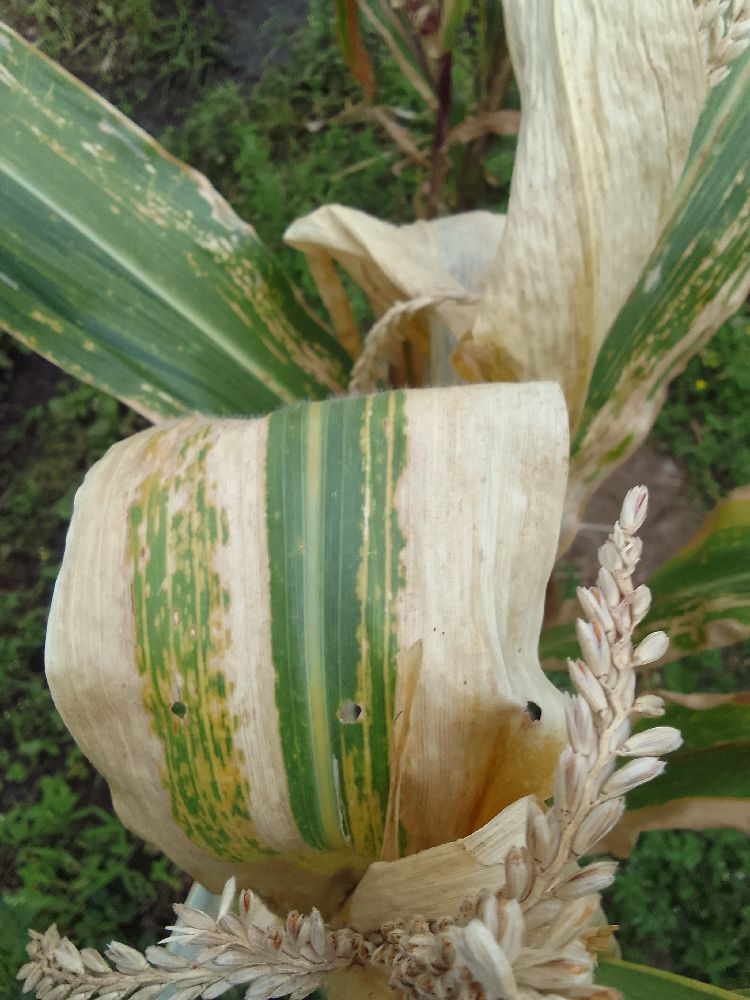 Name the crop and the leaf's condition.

maize, maize lethal necrosis
